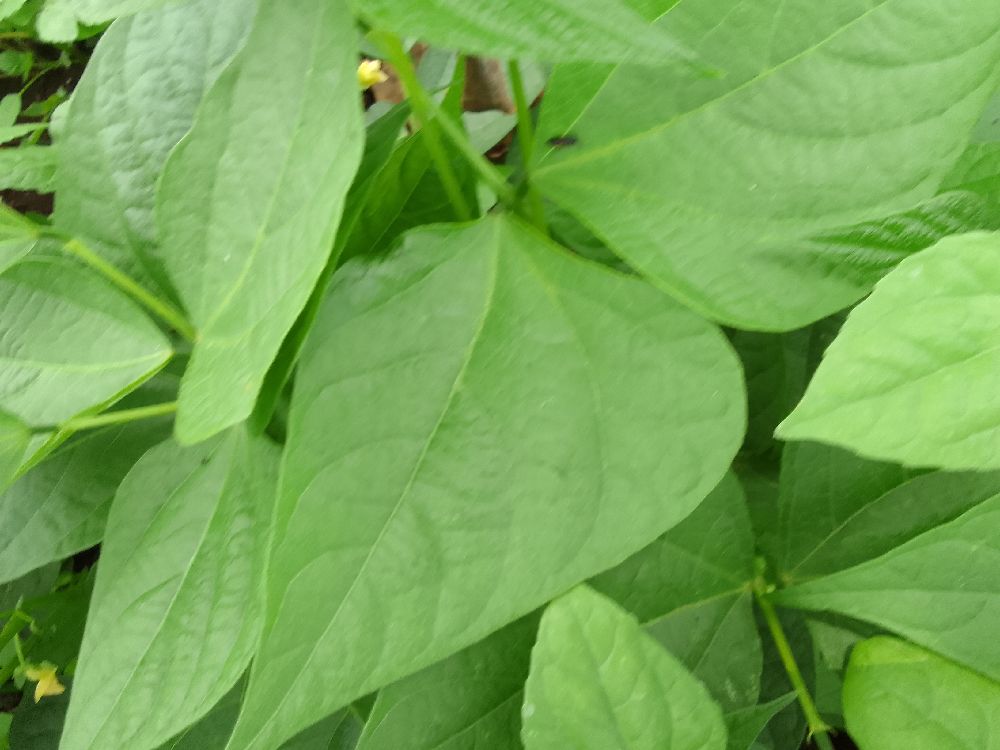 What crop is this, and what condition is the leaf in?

common bean, healthy
